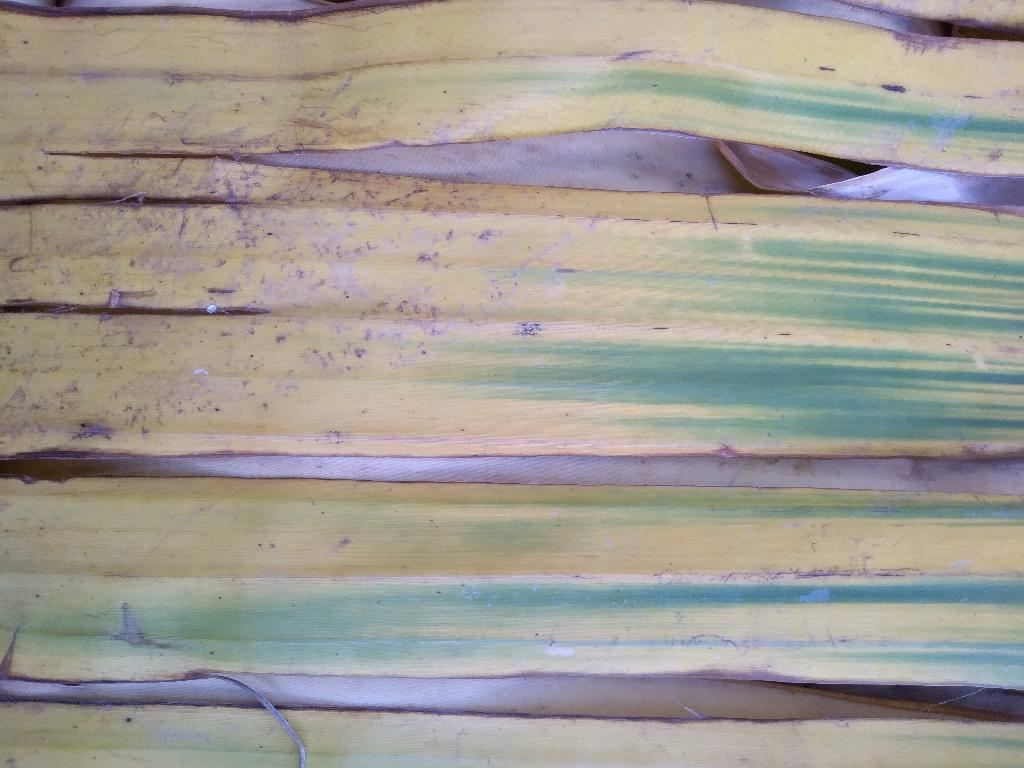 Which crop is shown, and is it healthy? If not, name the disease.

banana, fusarium wilt race 1
